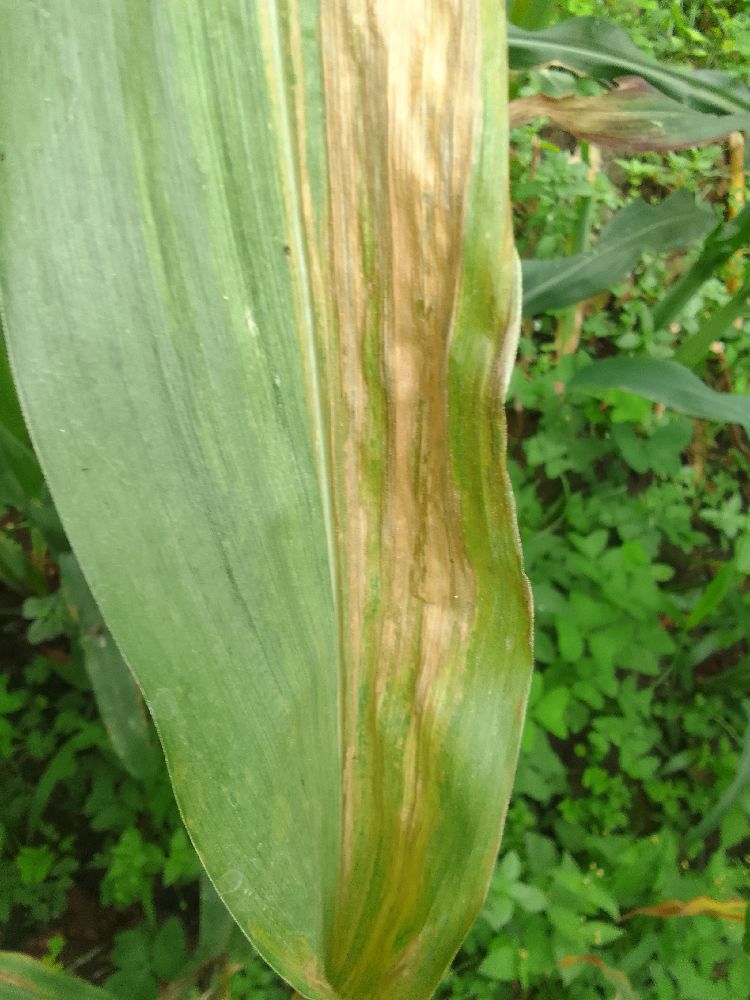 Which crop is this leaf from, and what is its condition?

maize, maize lethal necrosis
